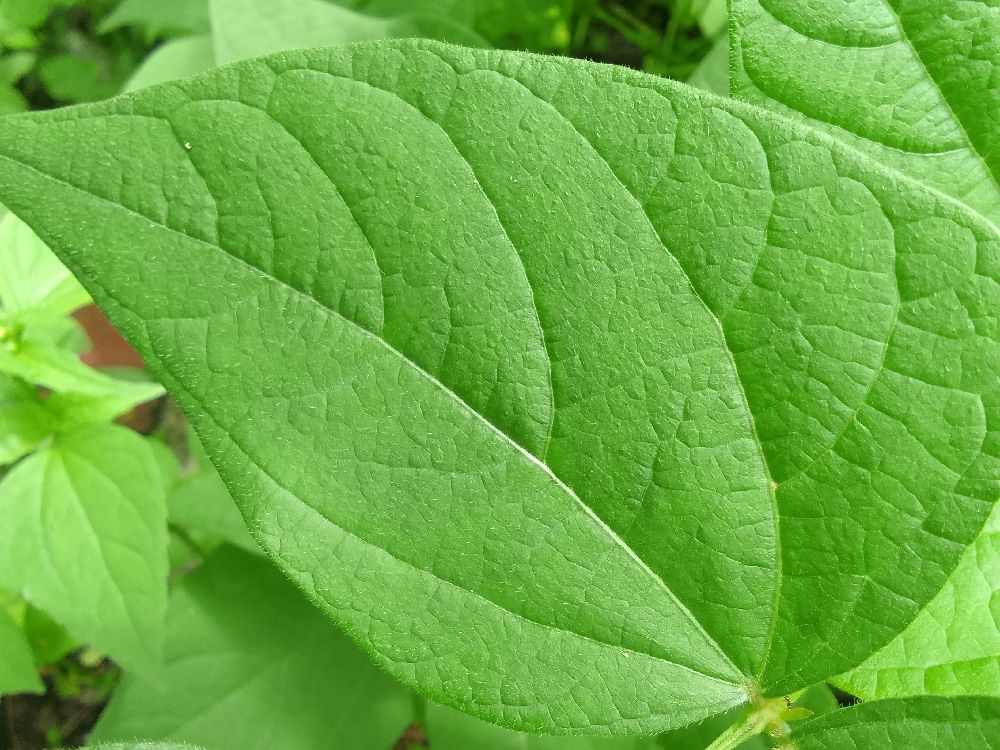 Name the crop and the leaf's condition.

common bean, healthy
